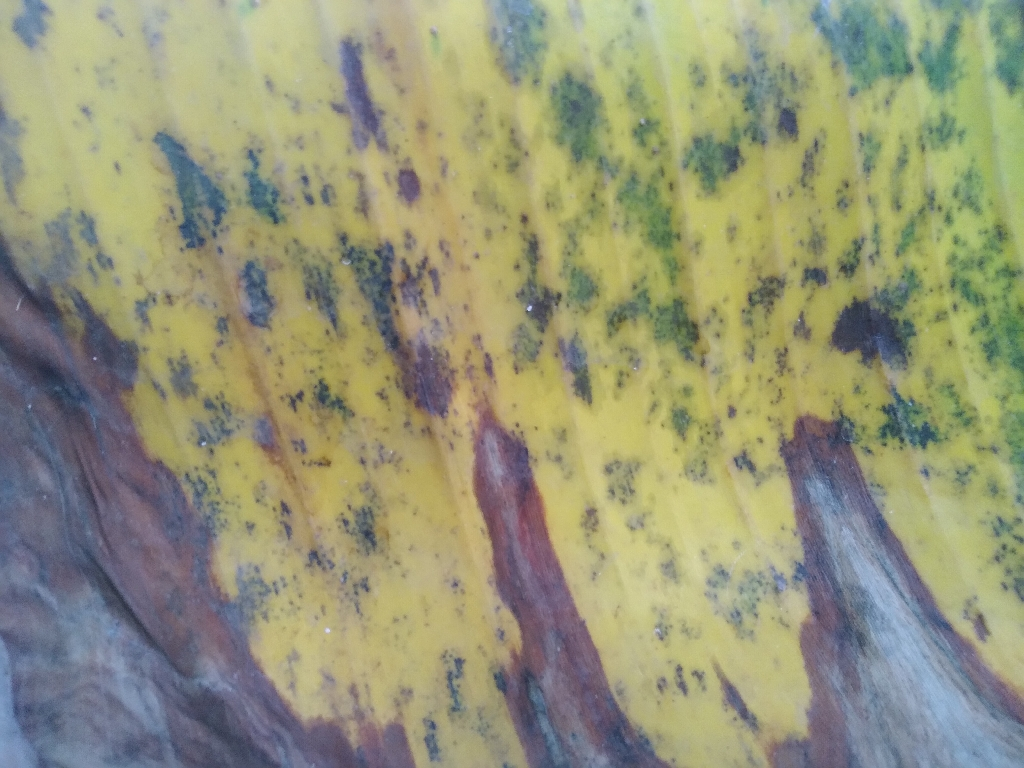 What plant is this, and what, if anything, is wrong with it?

banana, black sigatoka
